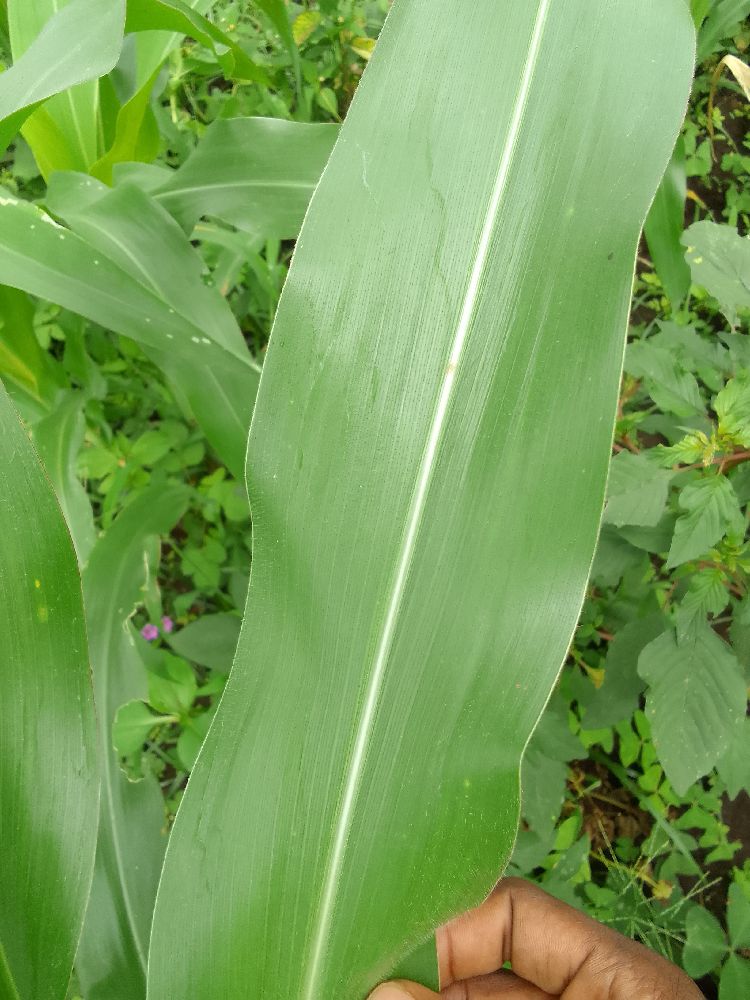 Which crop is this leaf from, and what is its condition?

maize, healthy
